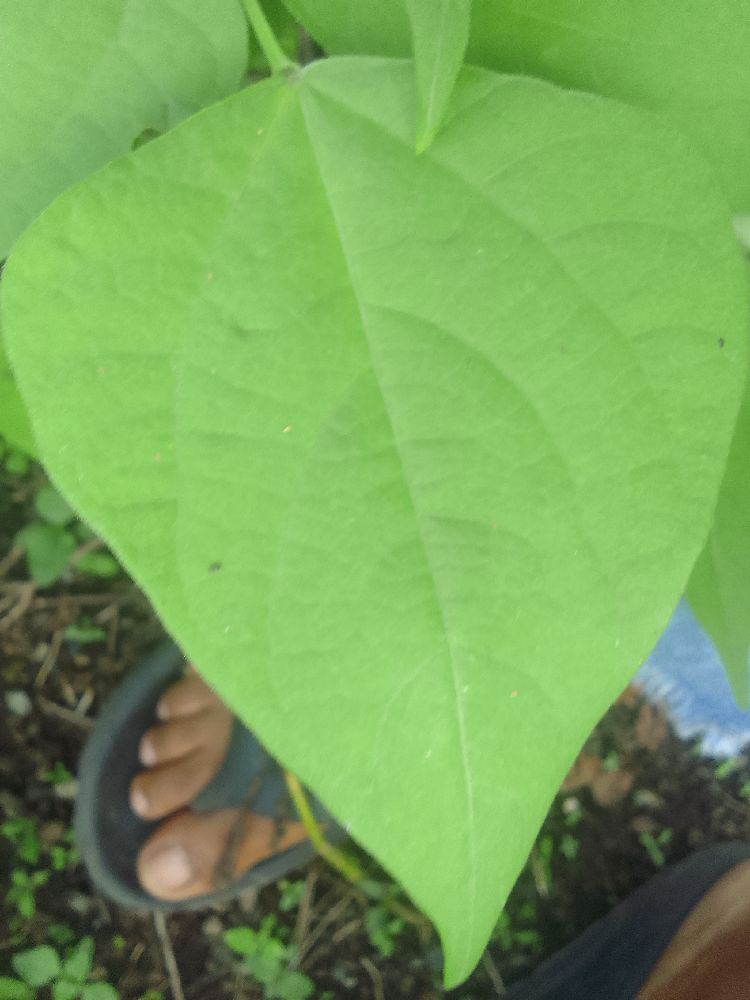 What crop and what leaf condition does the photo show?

common bean, healthy
